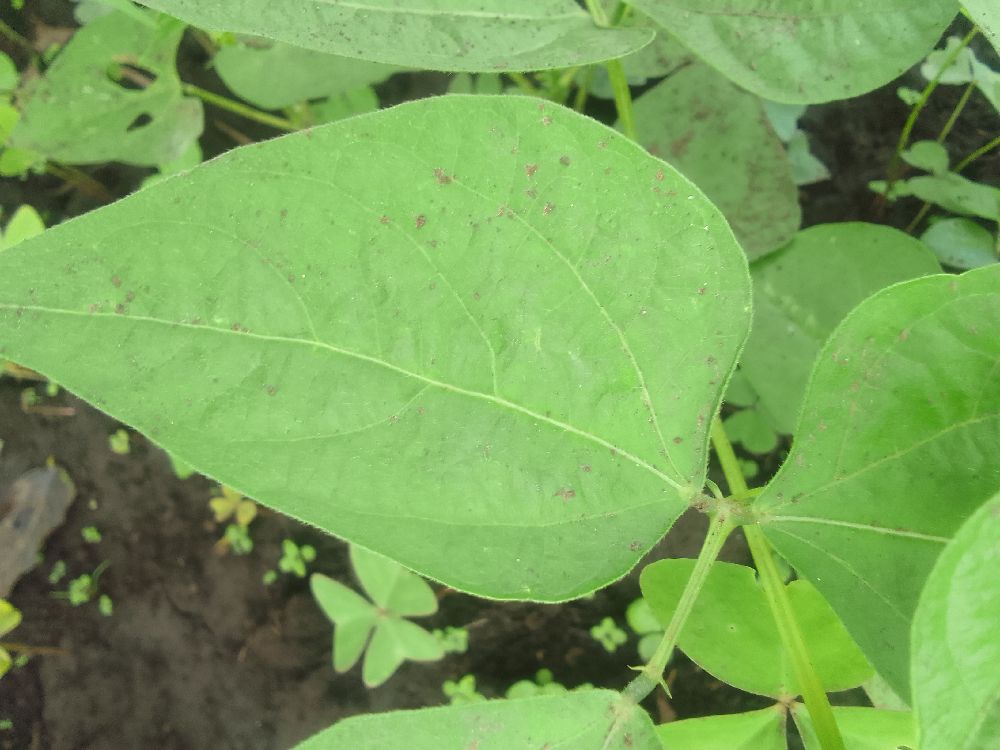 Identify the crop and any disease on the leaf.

common bean, healthy
